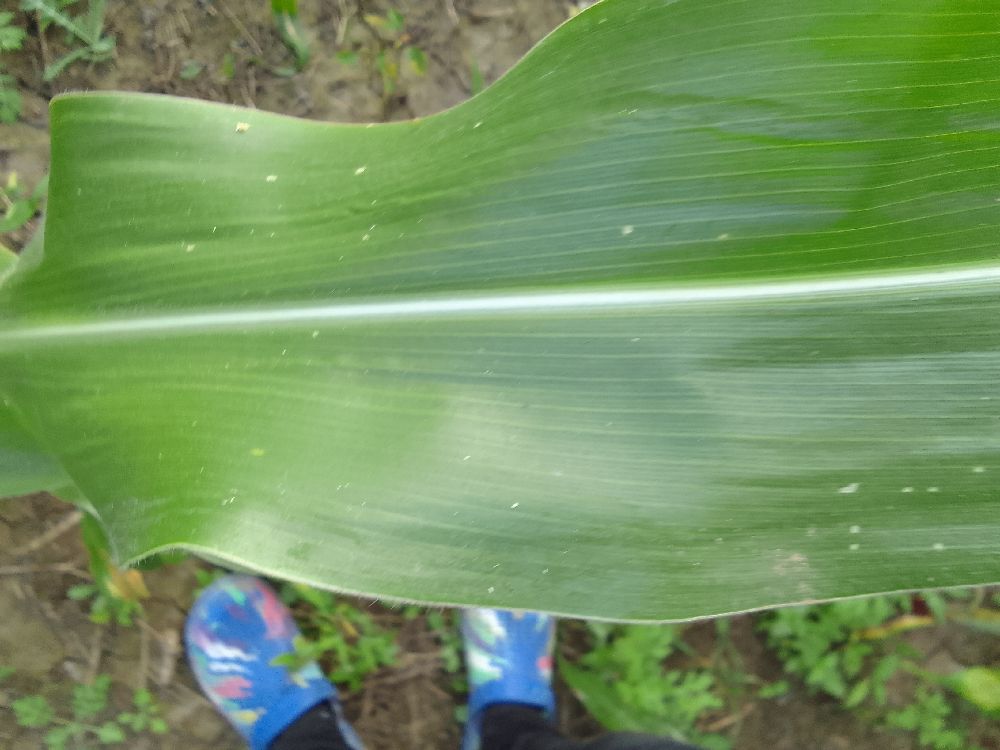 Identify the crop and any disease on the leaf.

maize, healthy
